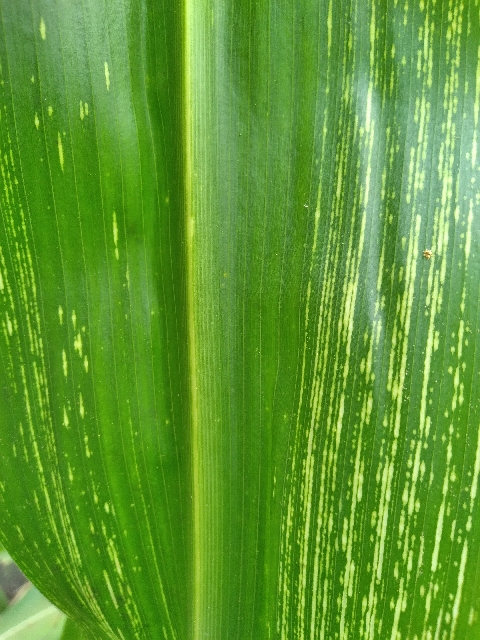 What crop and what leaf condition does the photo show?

maize, maize streak virus
